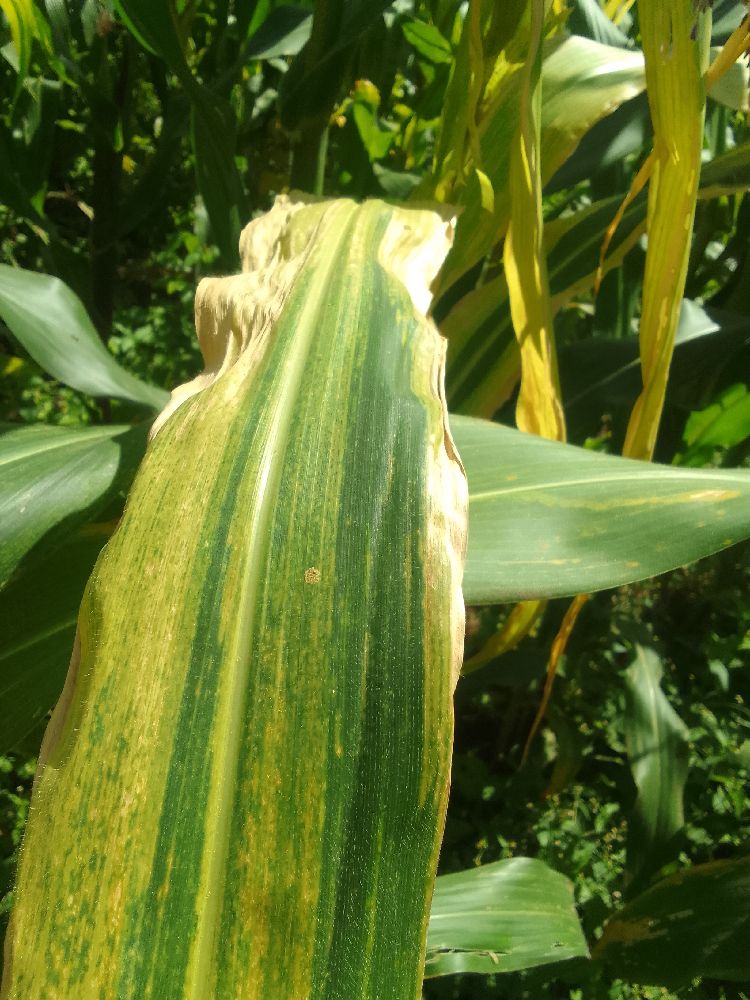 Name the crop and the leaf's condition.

maize, maize lethal necrosis
